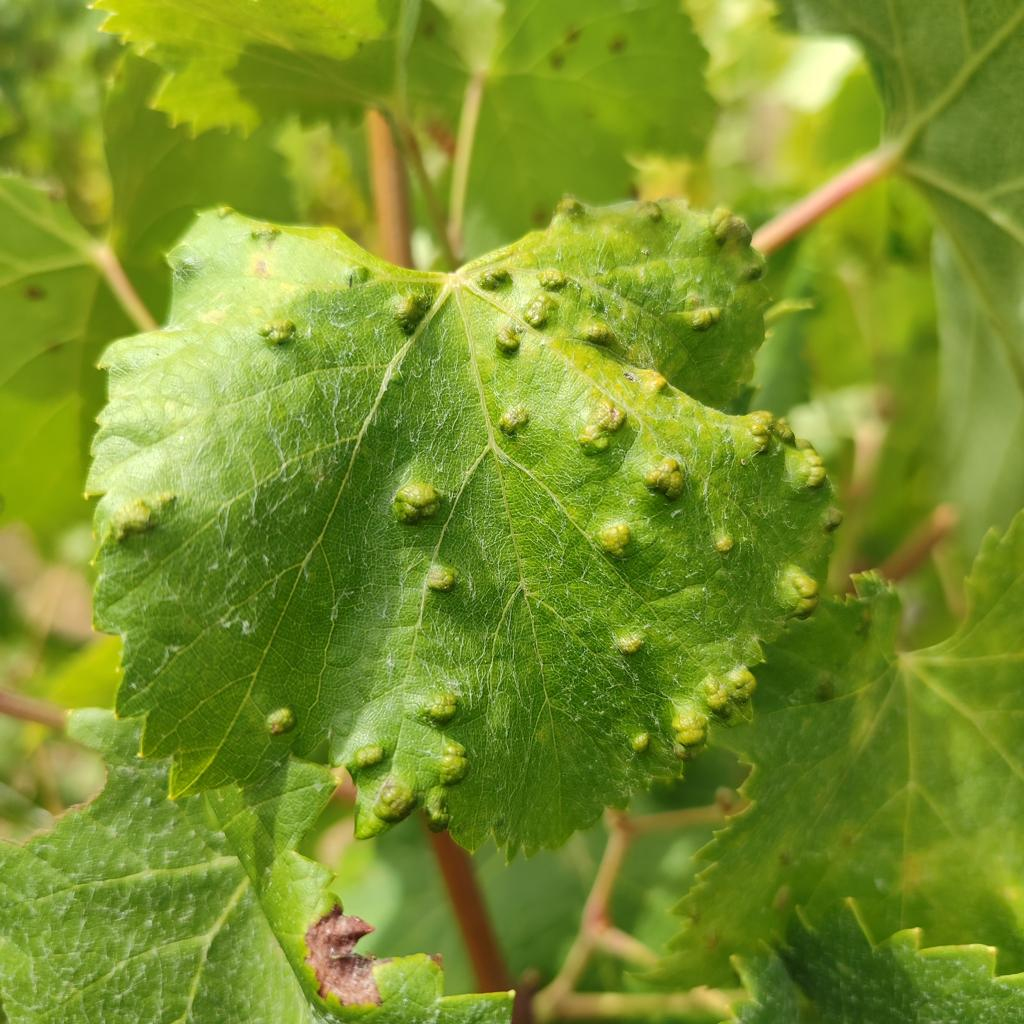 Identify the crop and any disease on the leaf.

grapevine, erineum mite
